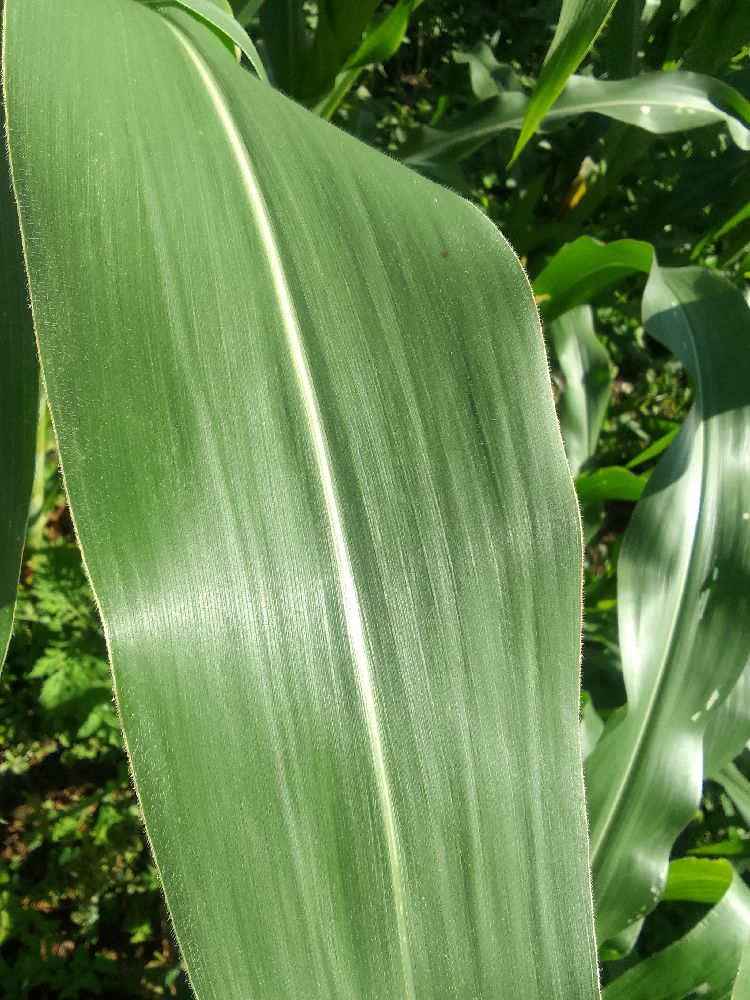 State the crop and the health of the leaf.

maize, healthy
